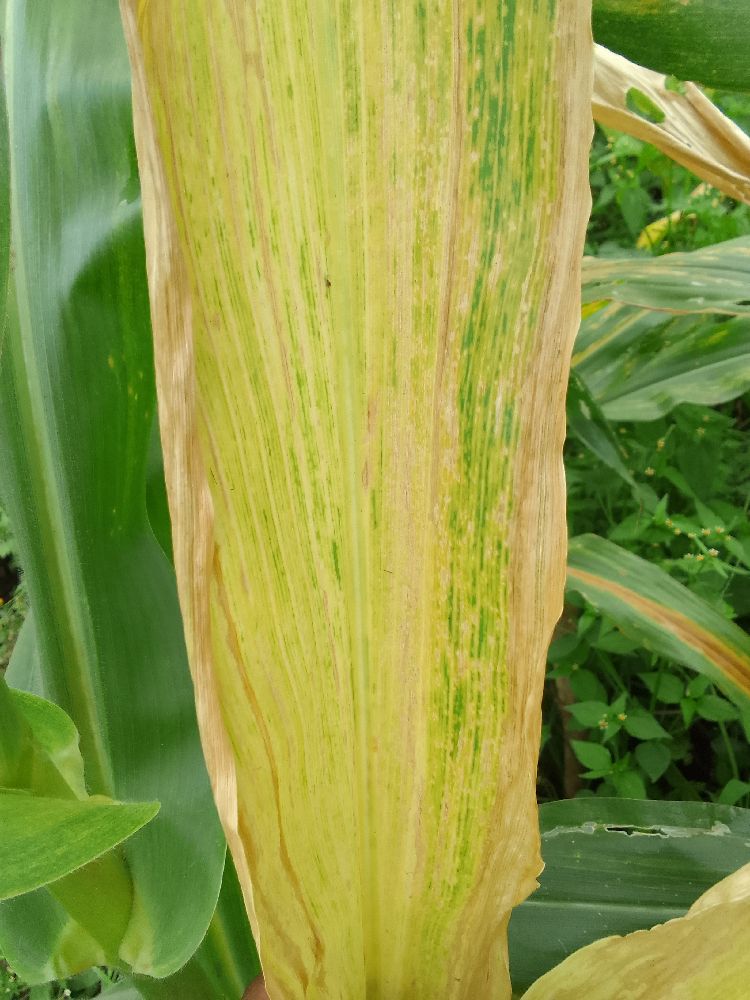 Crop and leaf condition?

maize, maize lethal necrosis
